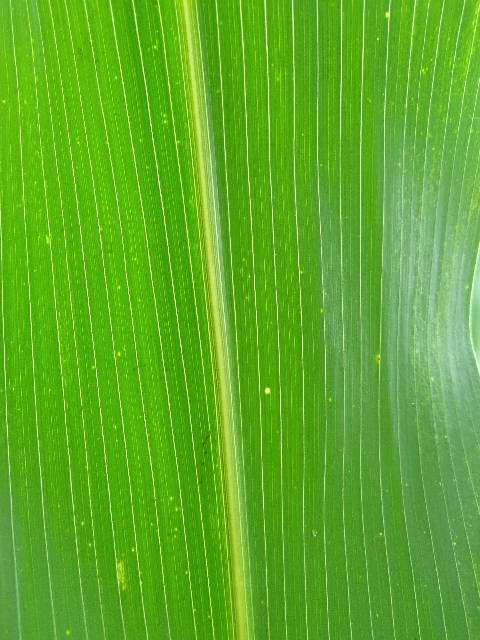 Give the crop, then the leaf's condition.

maize, healthy
